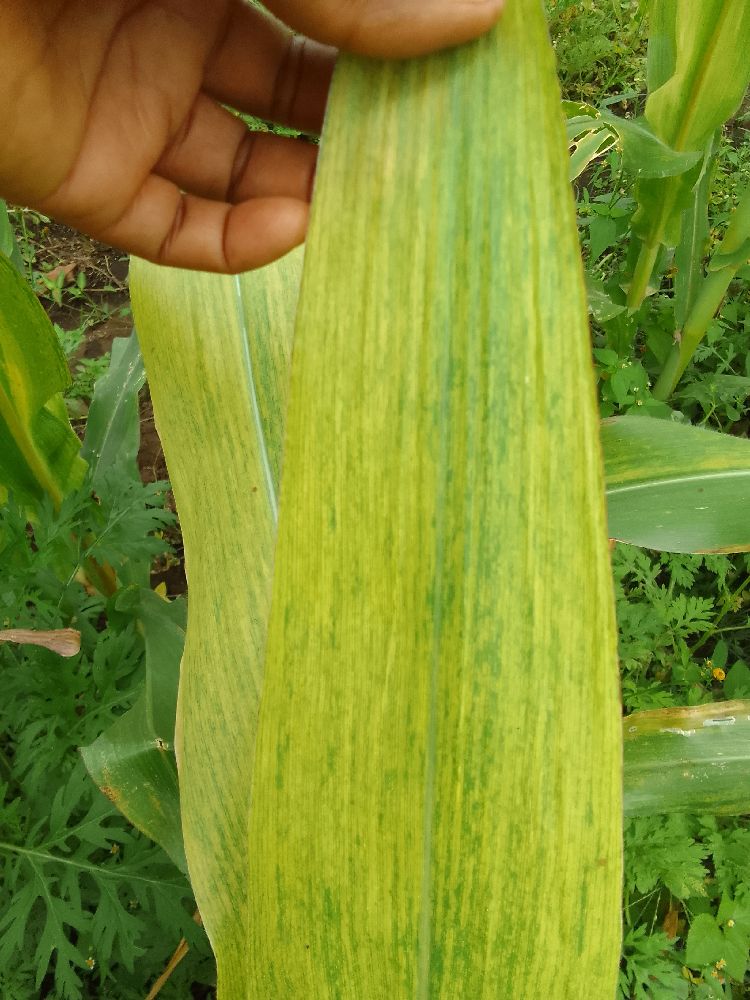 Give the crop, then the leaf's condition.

maize, maize lethal necrosis
